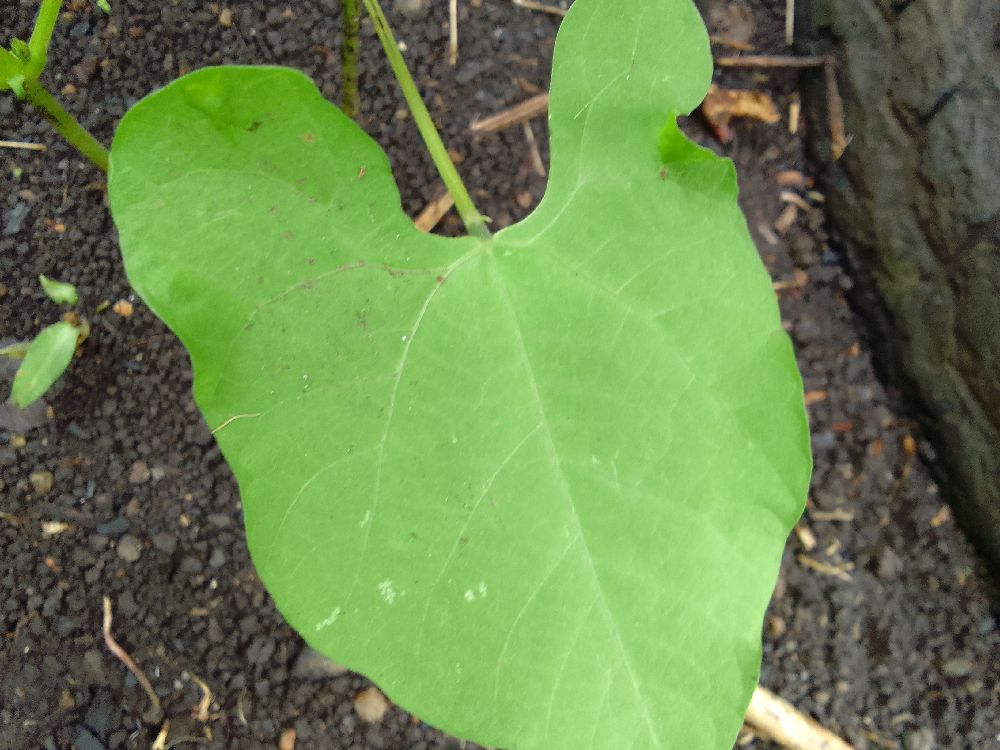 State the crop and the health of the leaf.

common bean, healthy
